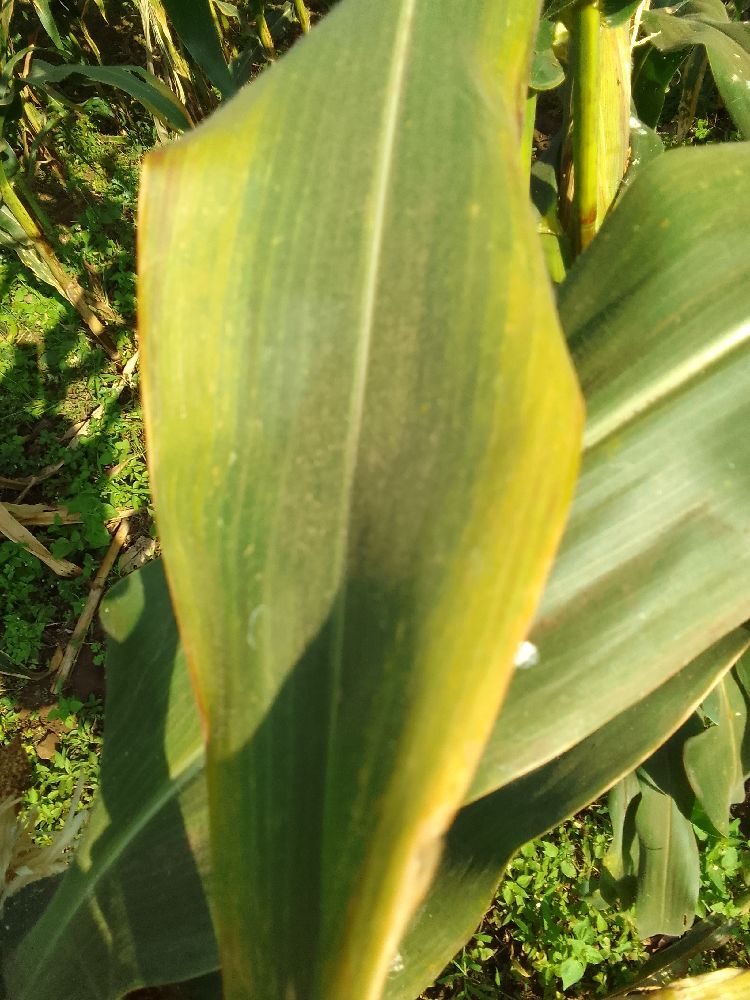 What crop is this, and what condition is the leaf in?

maize, maize lethal necrosis
